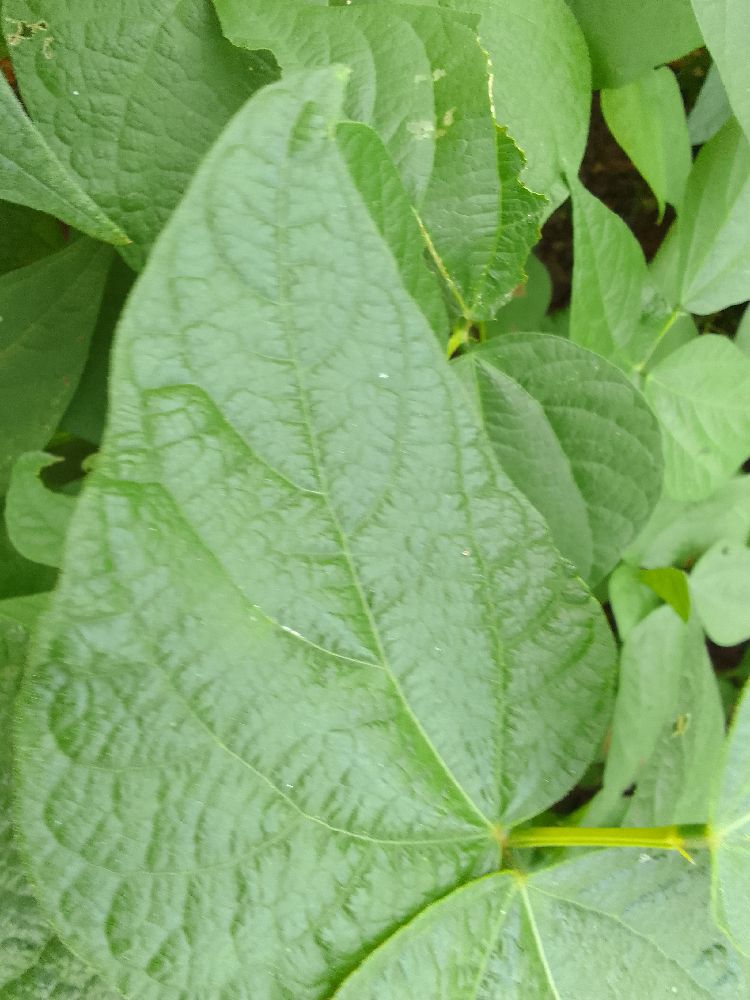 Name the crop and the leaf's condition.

common bean, healthy
